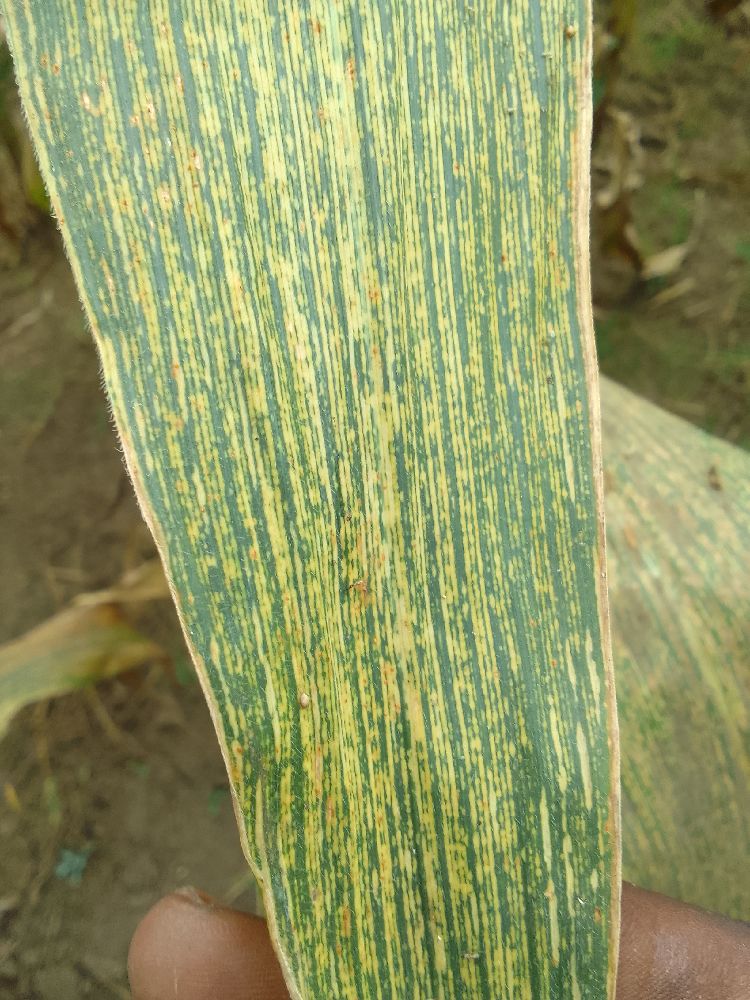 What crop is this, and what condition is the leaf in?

maize, maize streak virus
